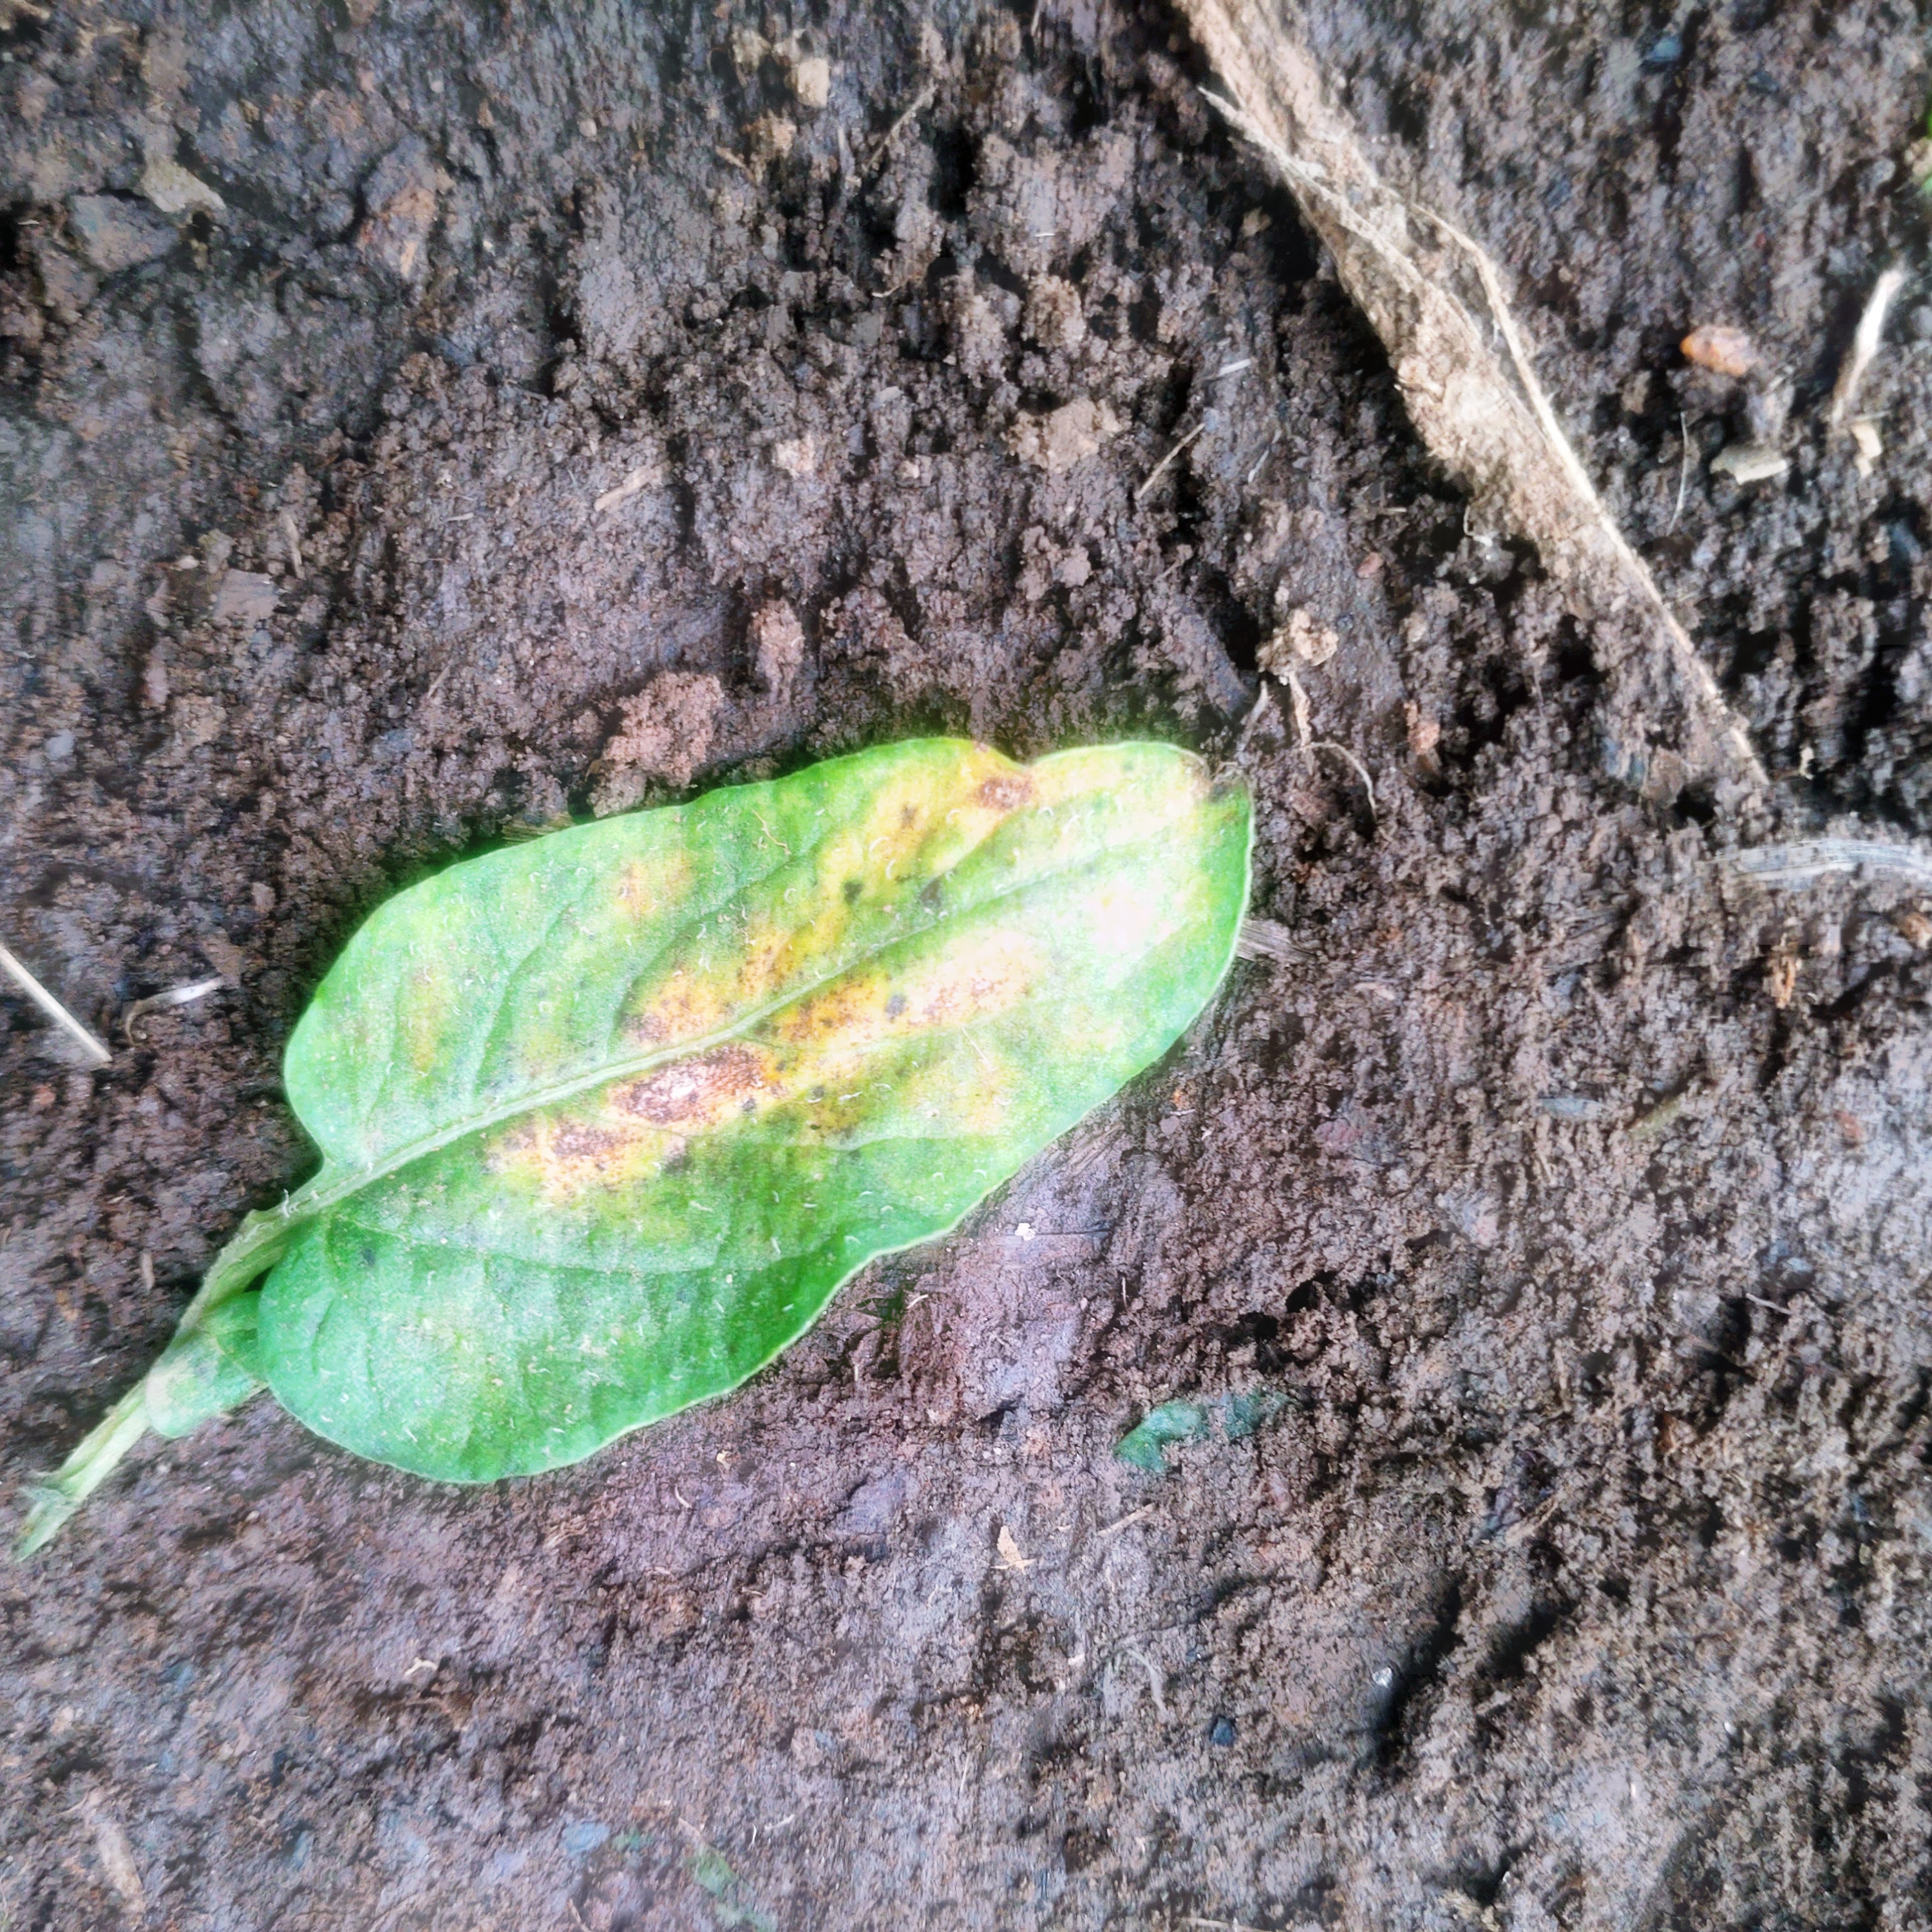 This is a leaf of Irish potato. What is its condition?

late blight
